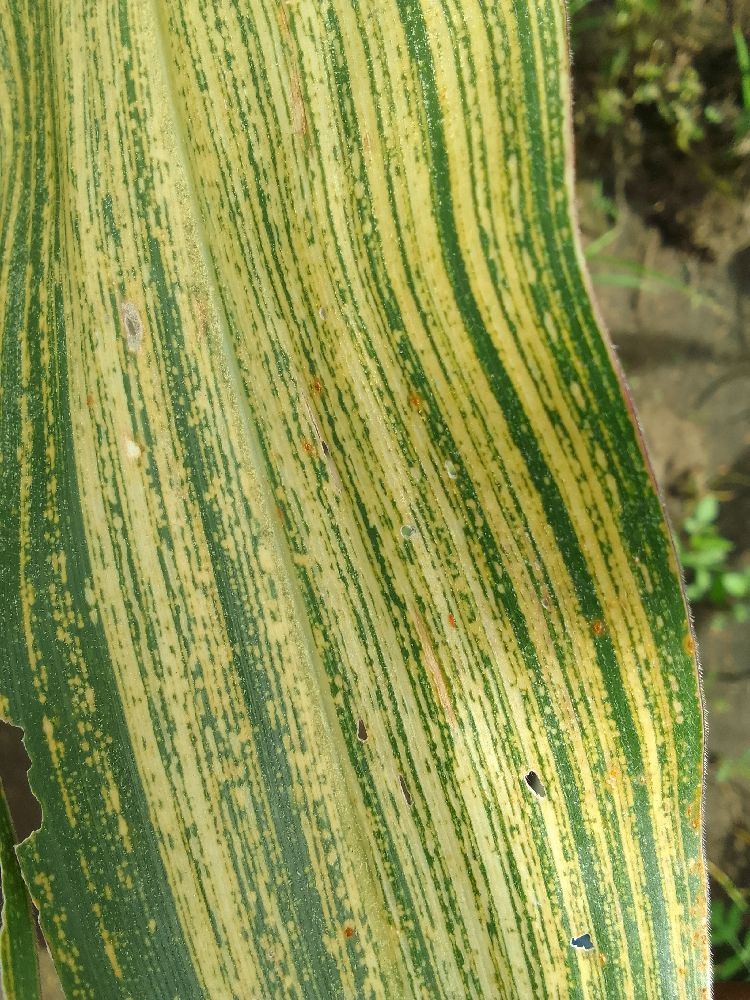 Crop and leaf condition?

maize, maize streak virus
